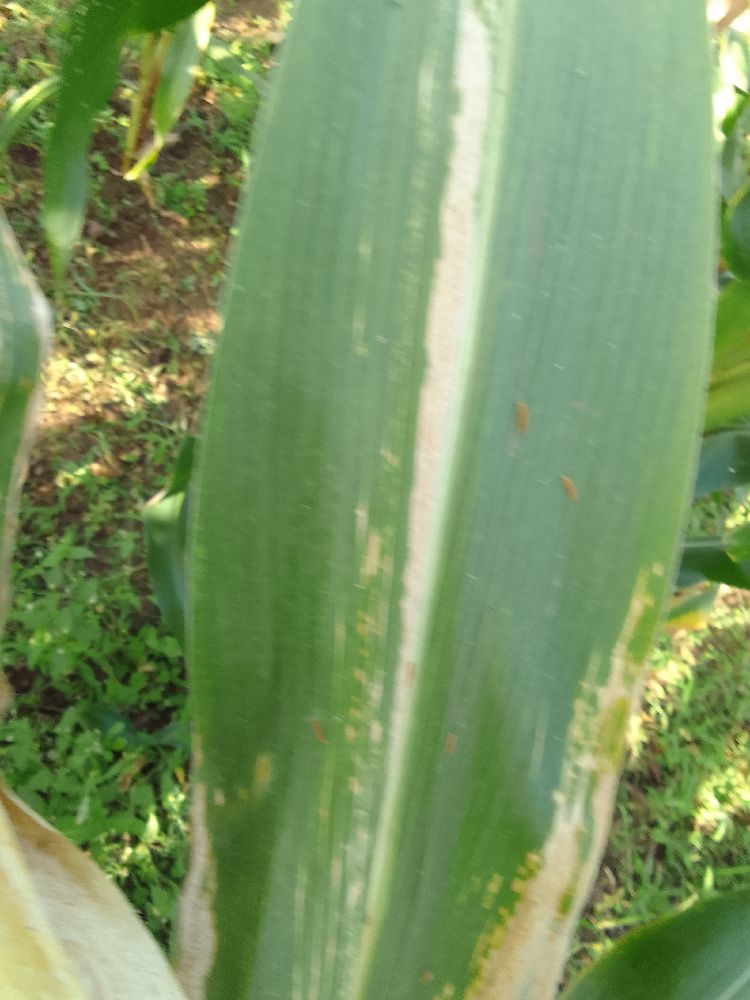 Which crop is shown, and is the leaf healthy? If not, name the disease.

maize, maize lethal necrosis
